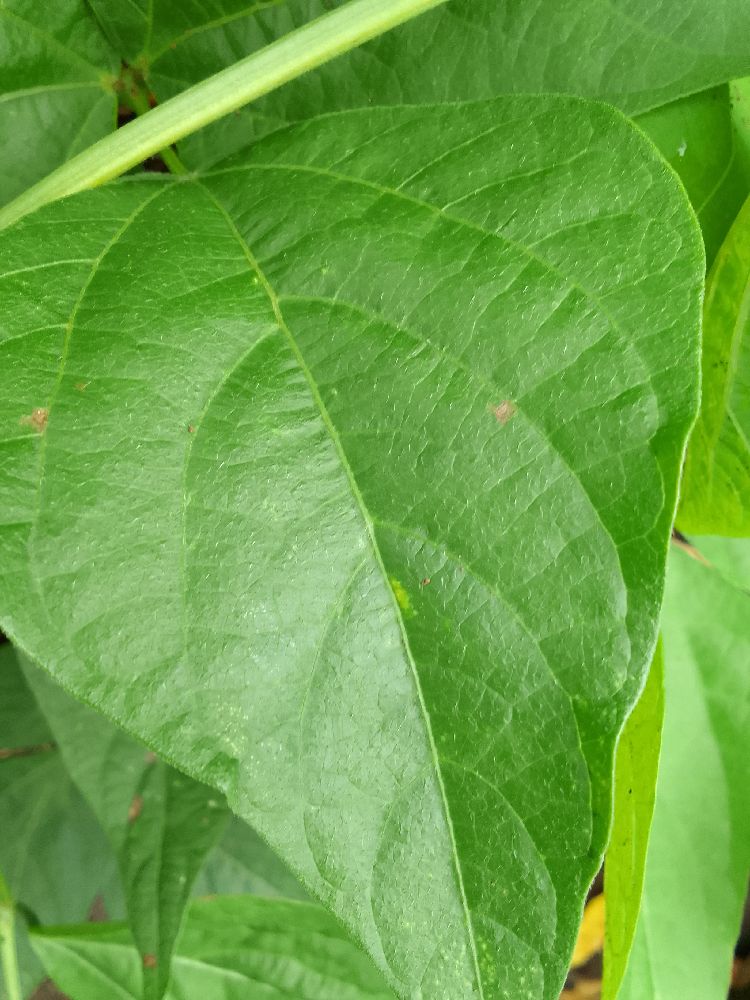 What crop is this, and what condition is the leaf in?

common bean, healthy
